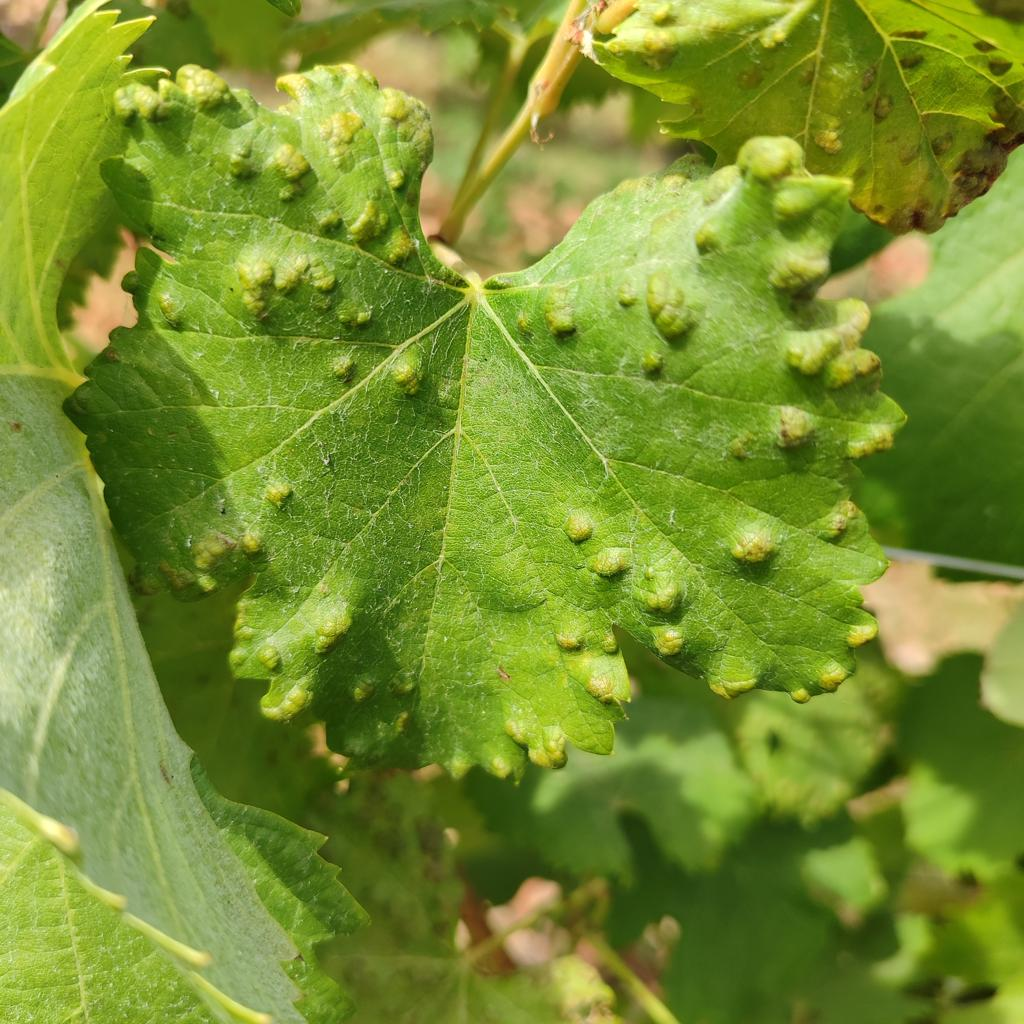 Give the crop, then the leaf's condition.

grapevine, erineum mite
